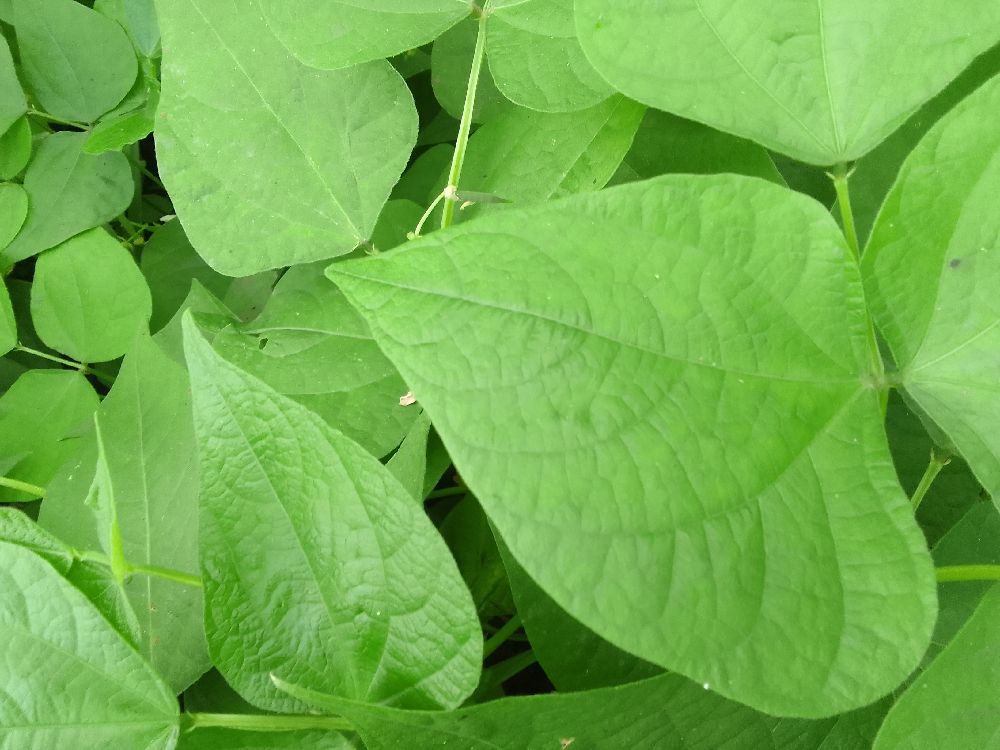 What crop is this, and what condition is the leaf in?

common bean, healthy
